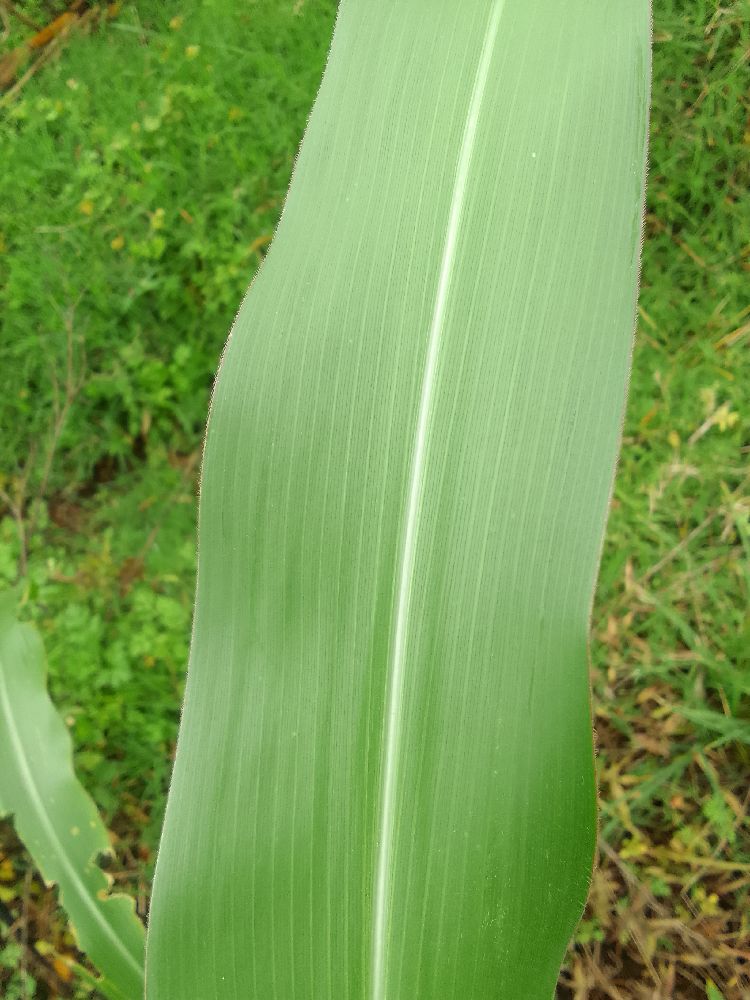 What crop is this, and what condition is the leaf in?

maize, healthy
